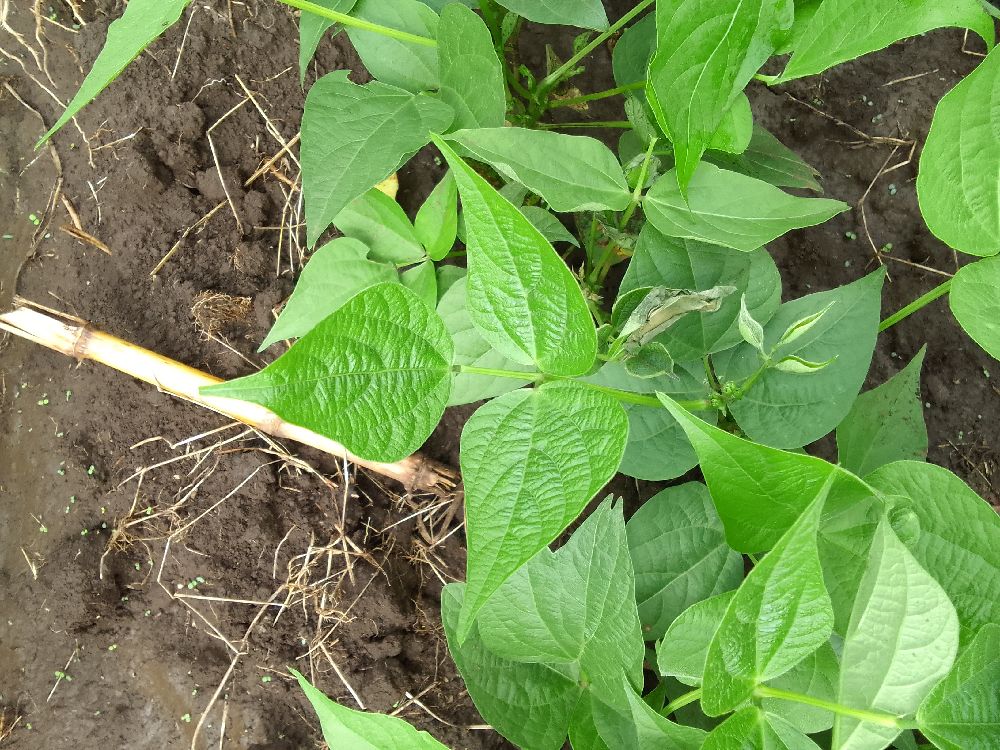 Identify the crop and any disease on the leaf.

common bean, healthy
